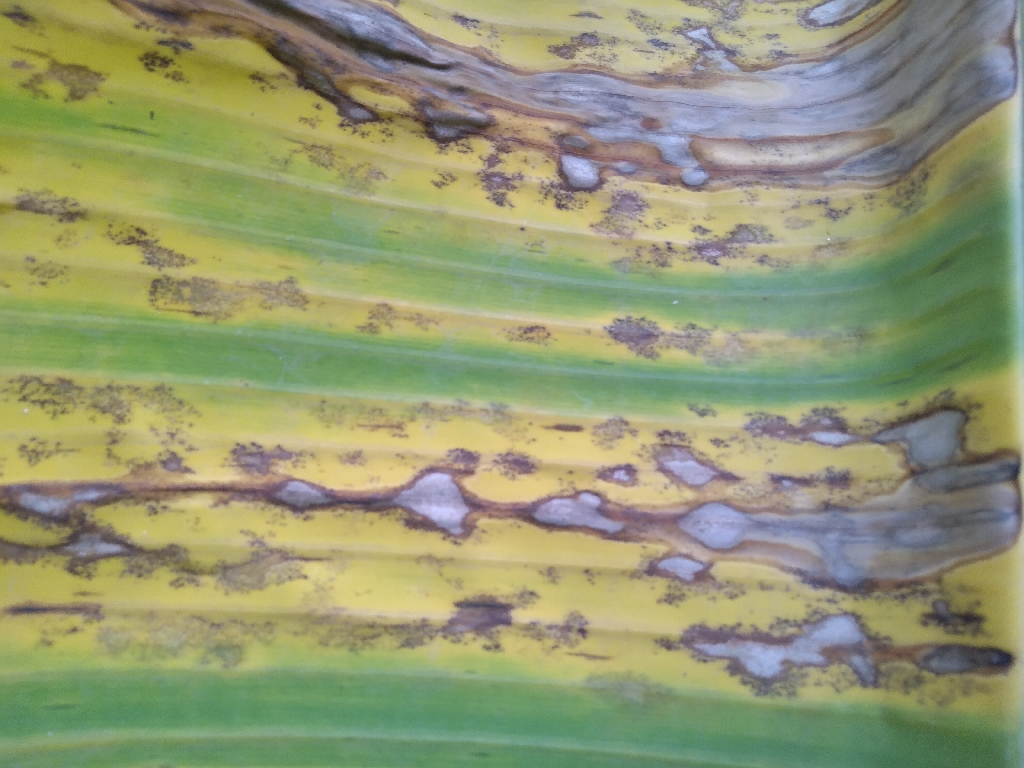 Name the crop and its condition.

banana, black sigatoka
